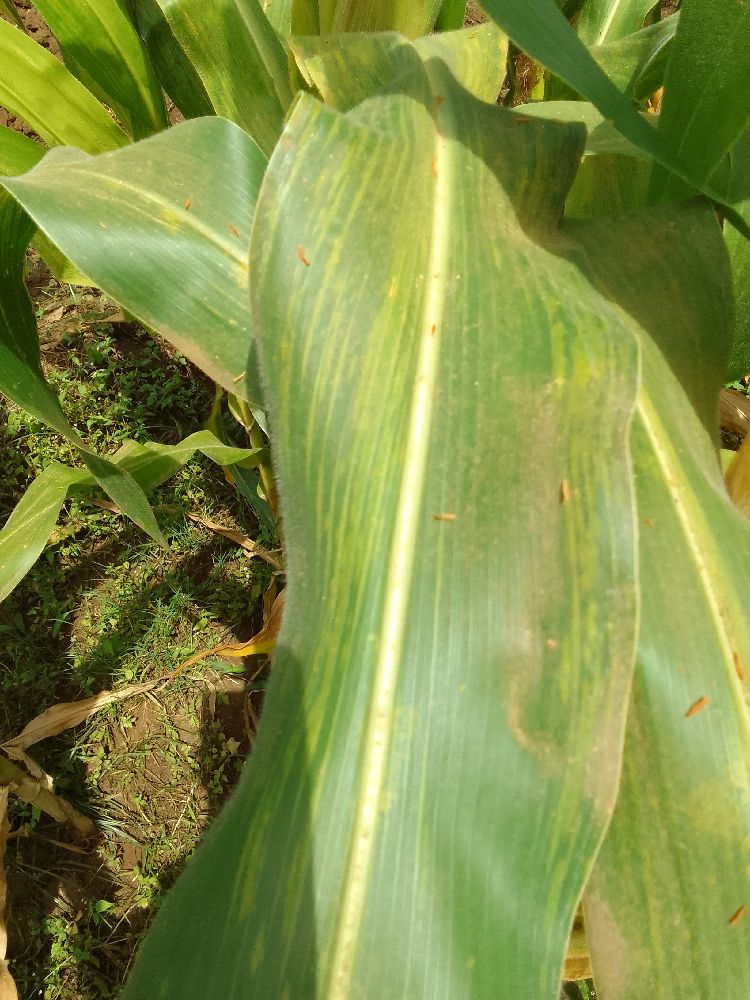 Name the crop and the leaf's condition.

maize, maize lethal necrosis
